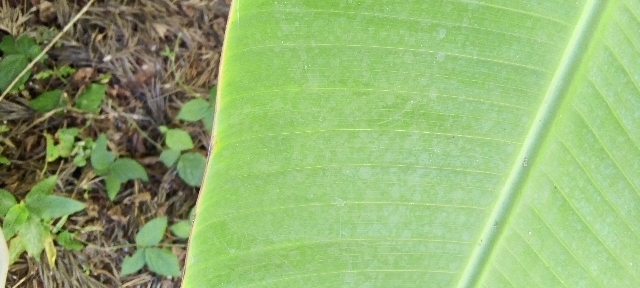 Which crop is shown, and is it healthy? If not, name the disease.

banana, healthy
